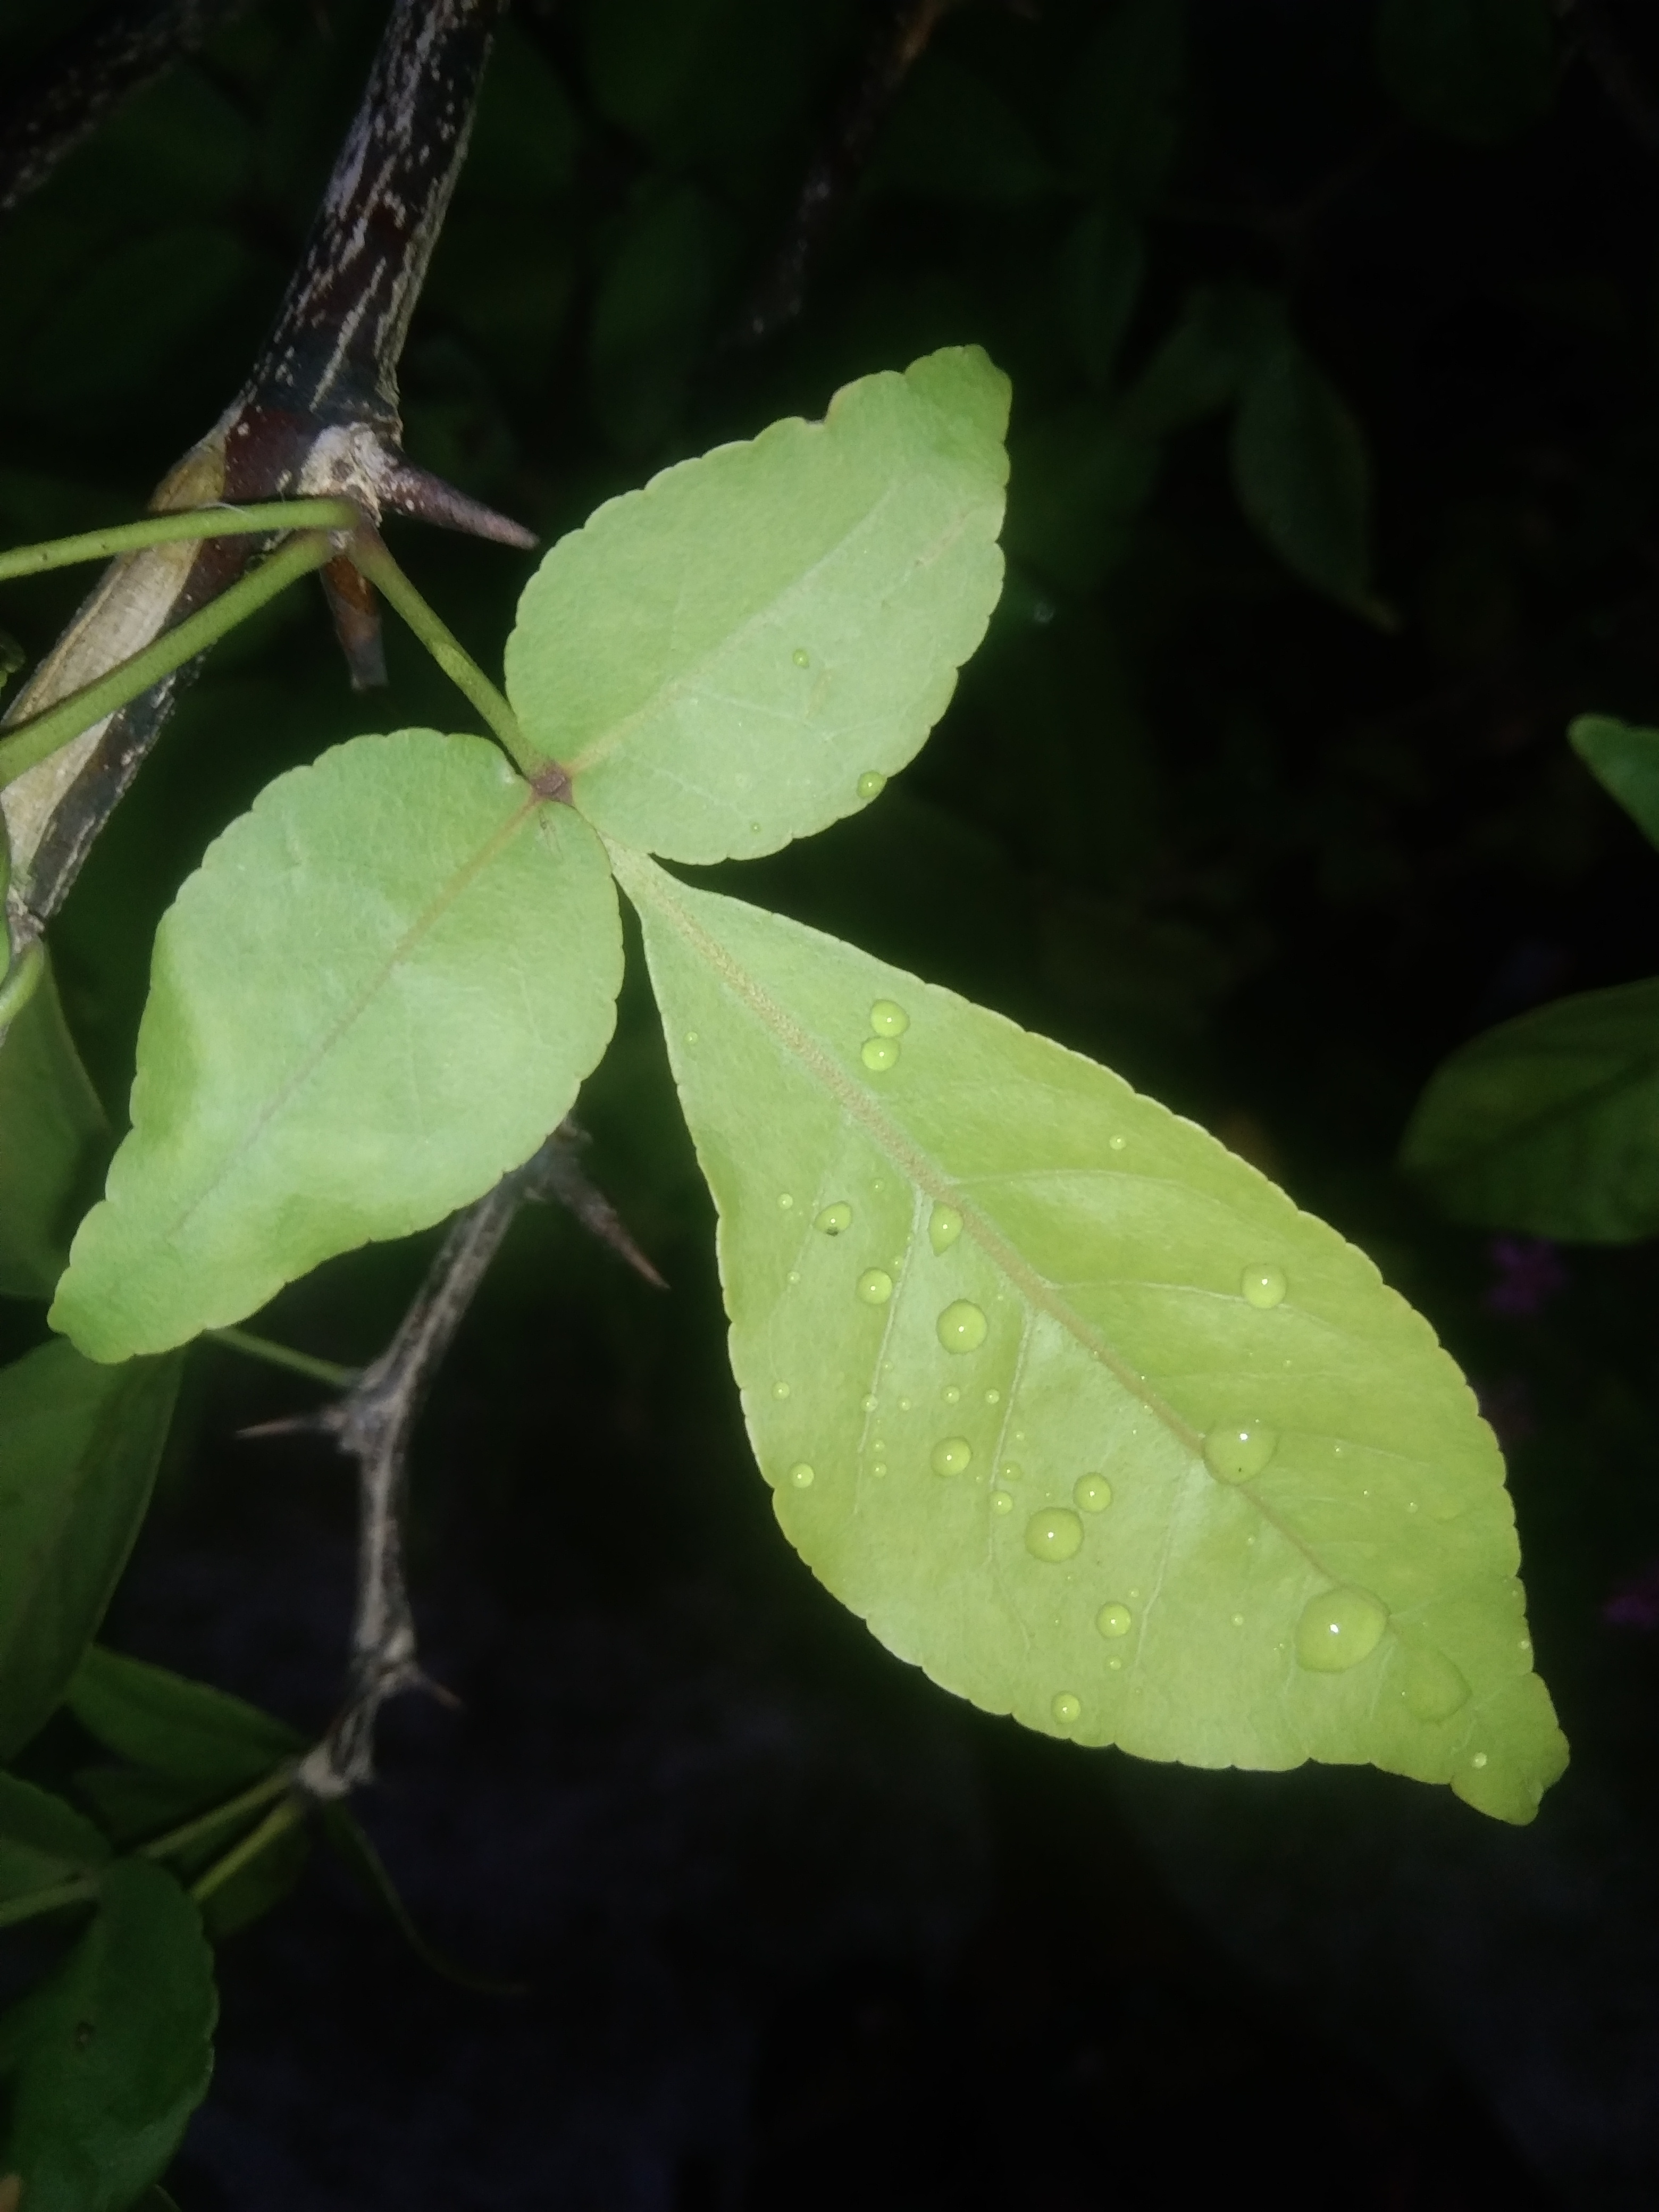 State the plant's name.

wood apple
